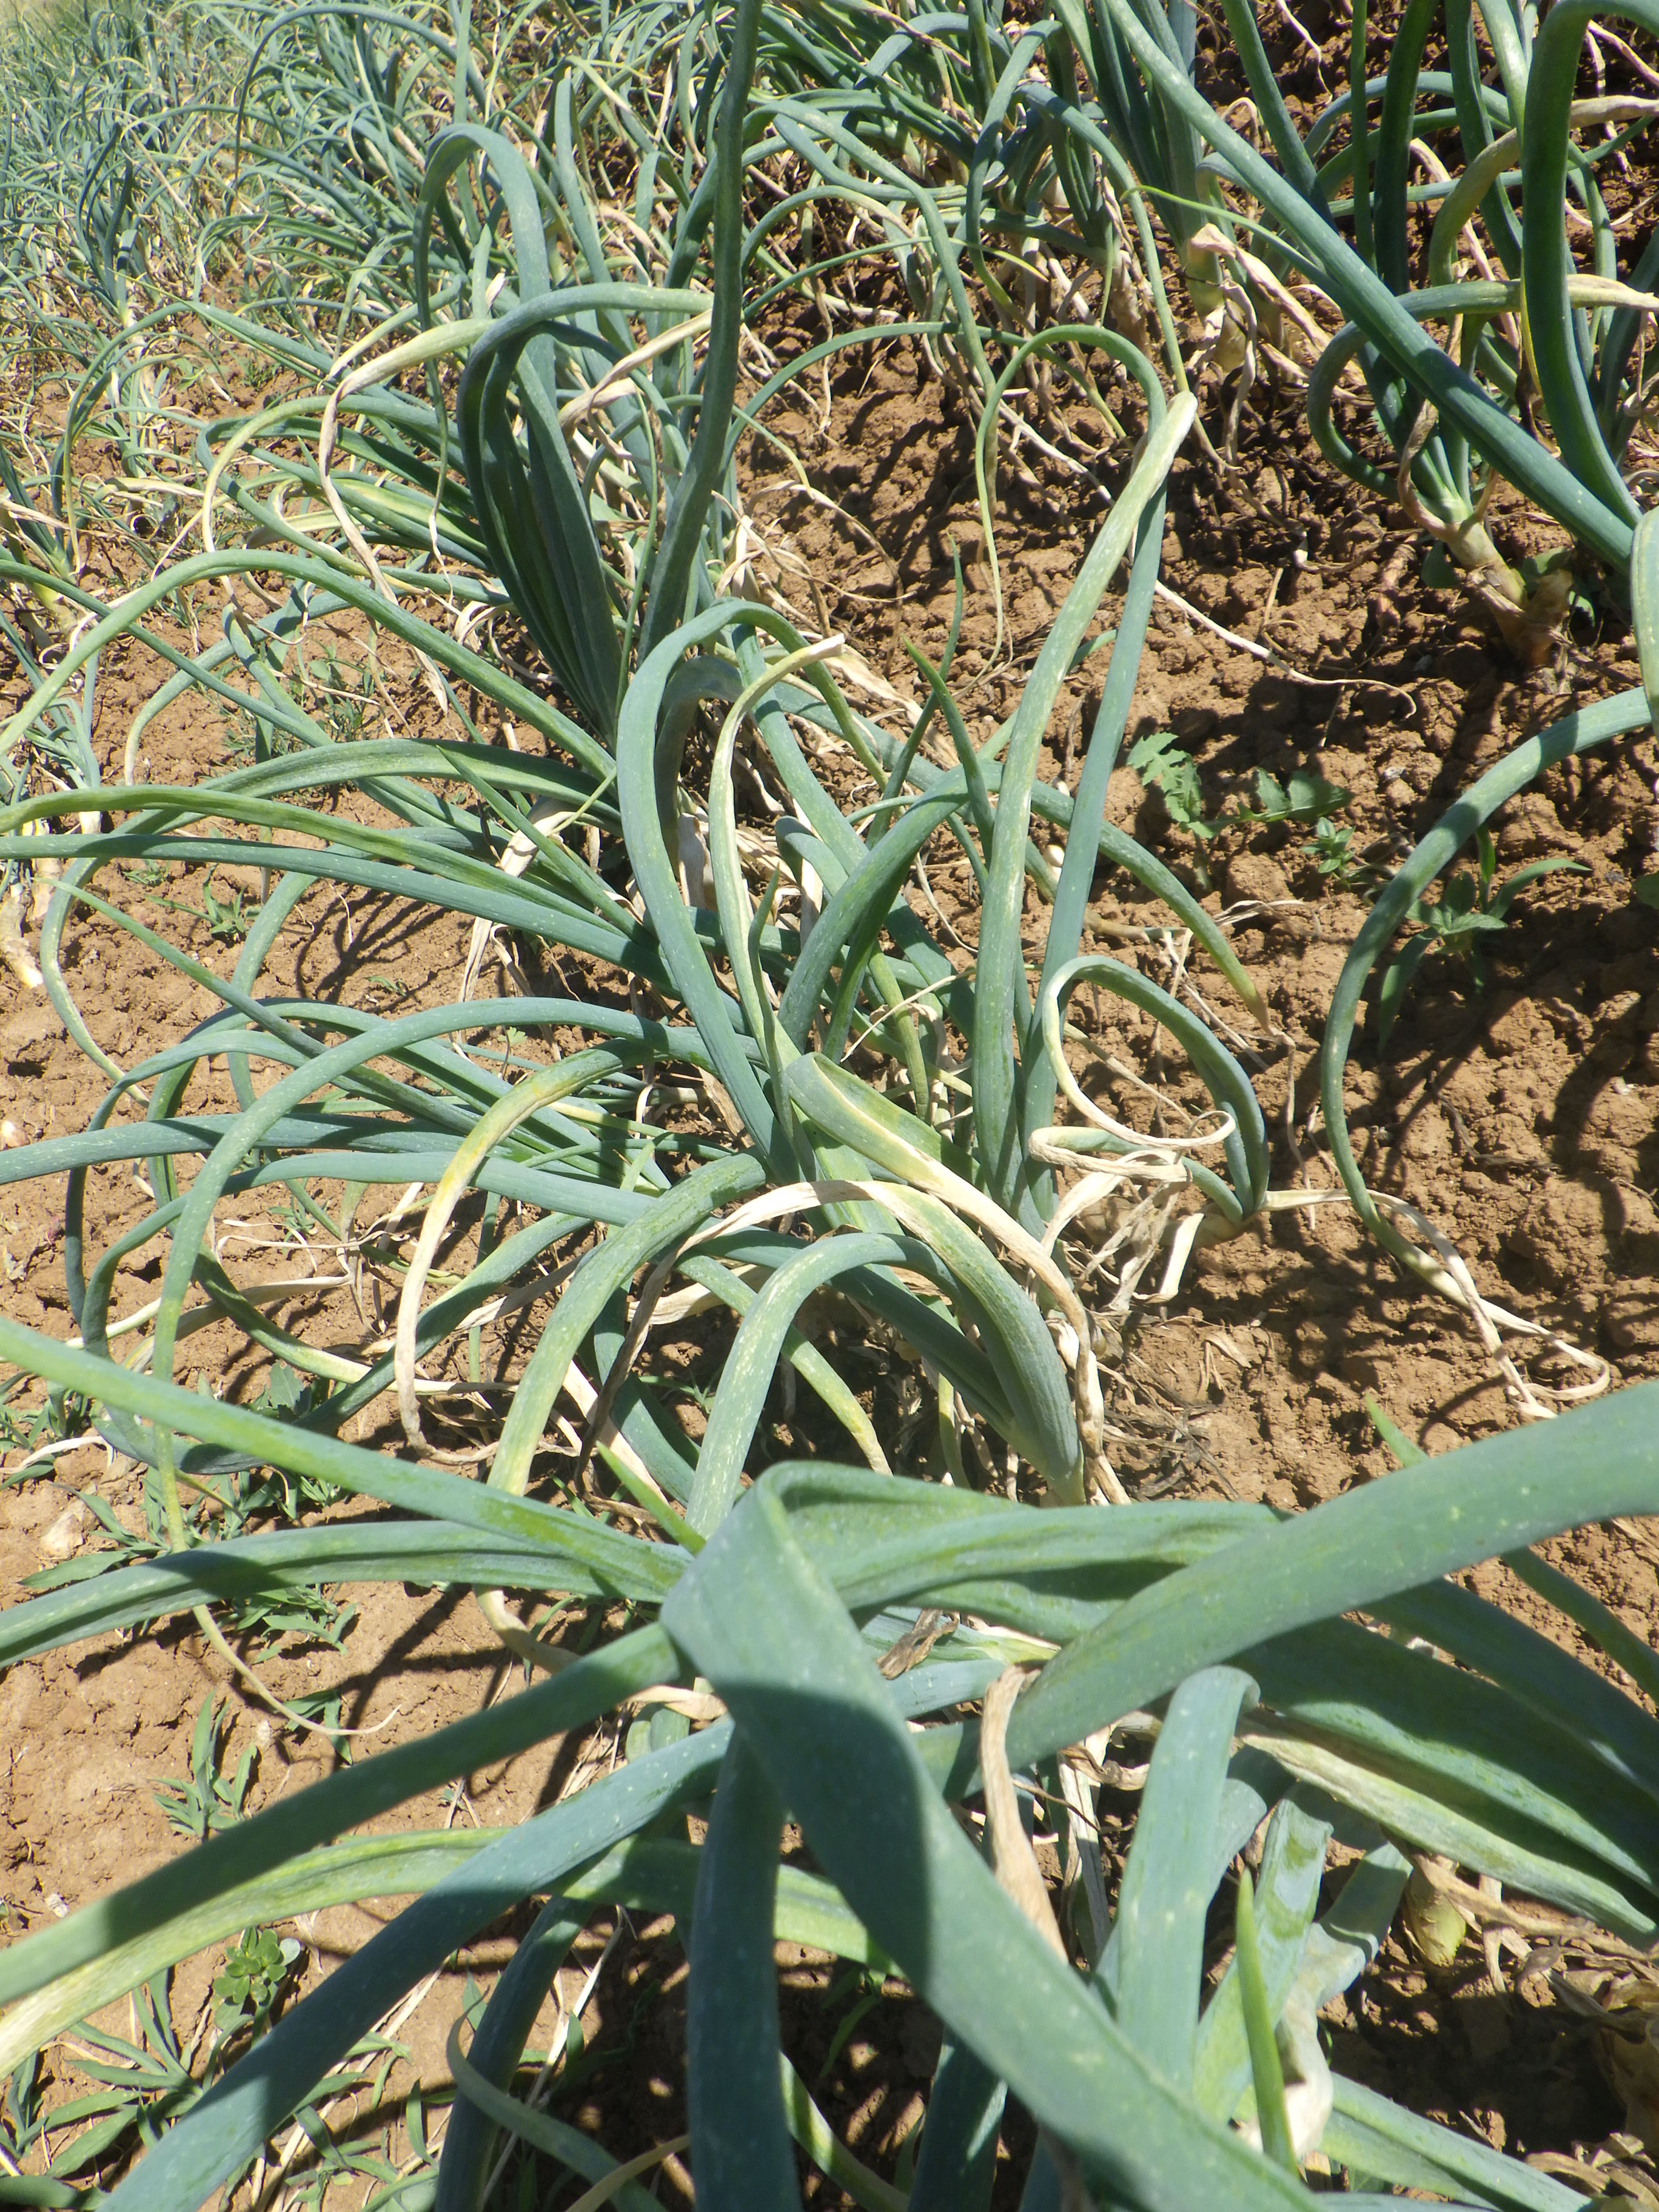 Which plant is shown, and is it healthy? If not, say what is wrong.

onion, downy mildew, weeds
